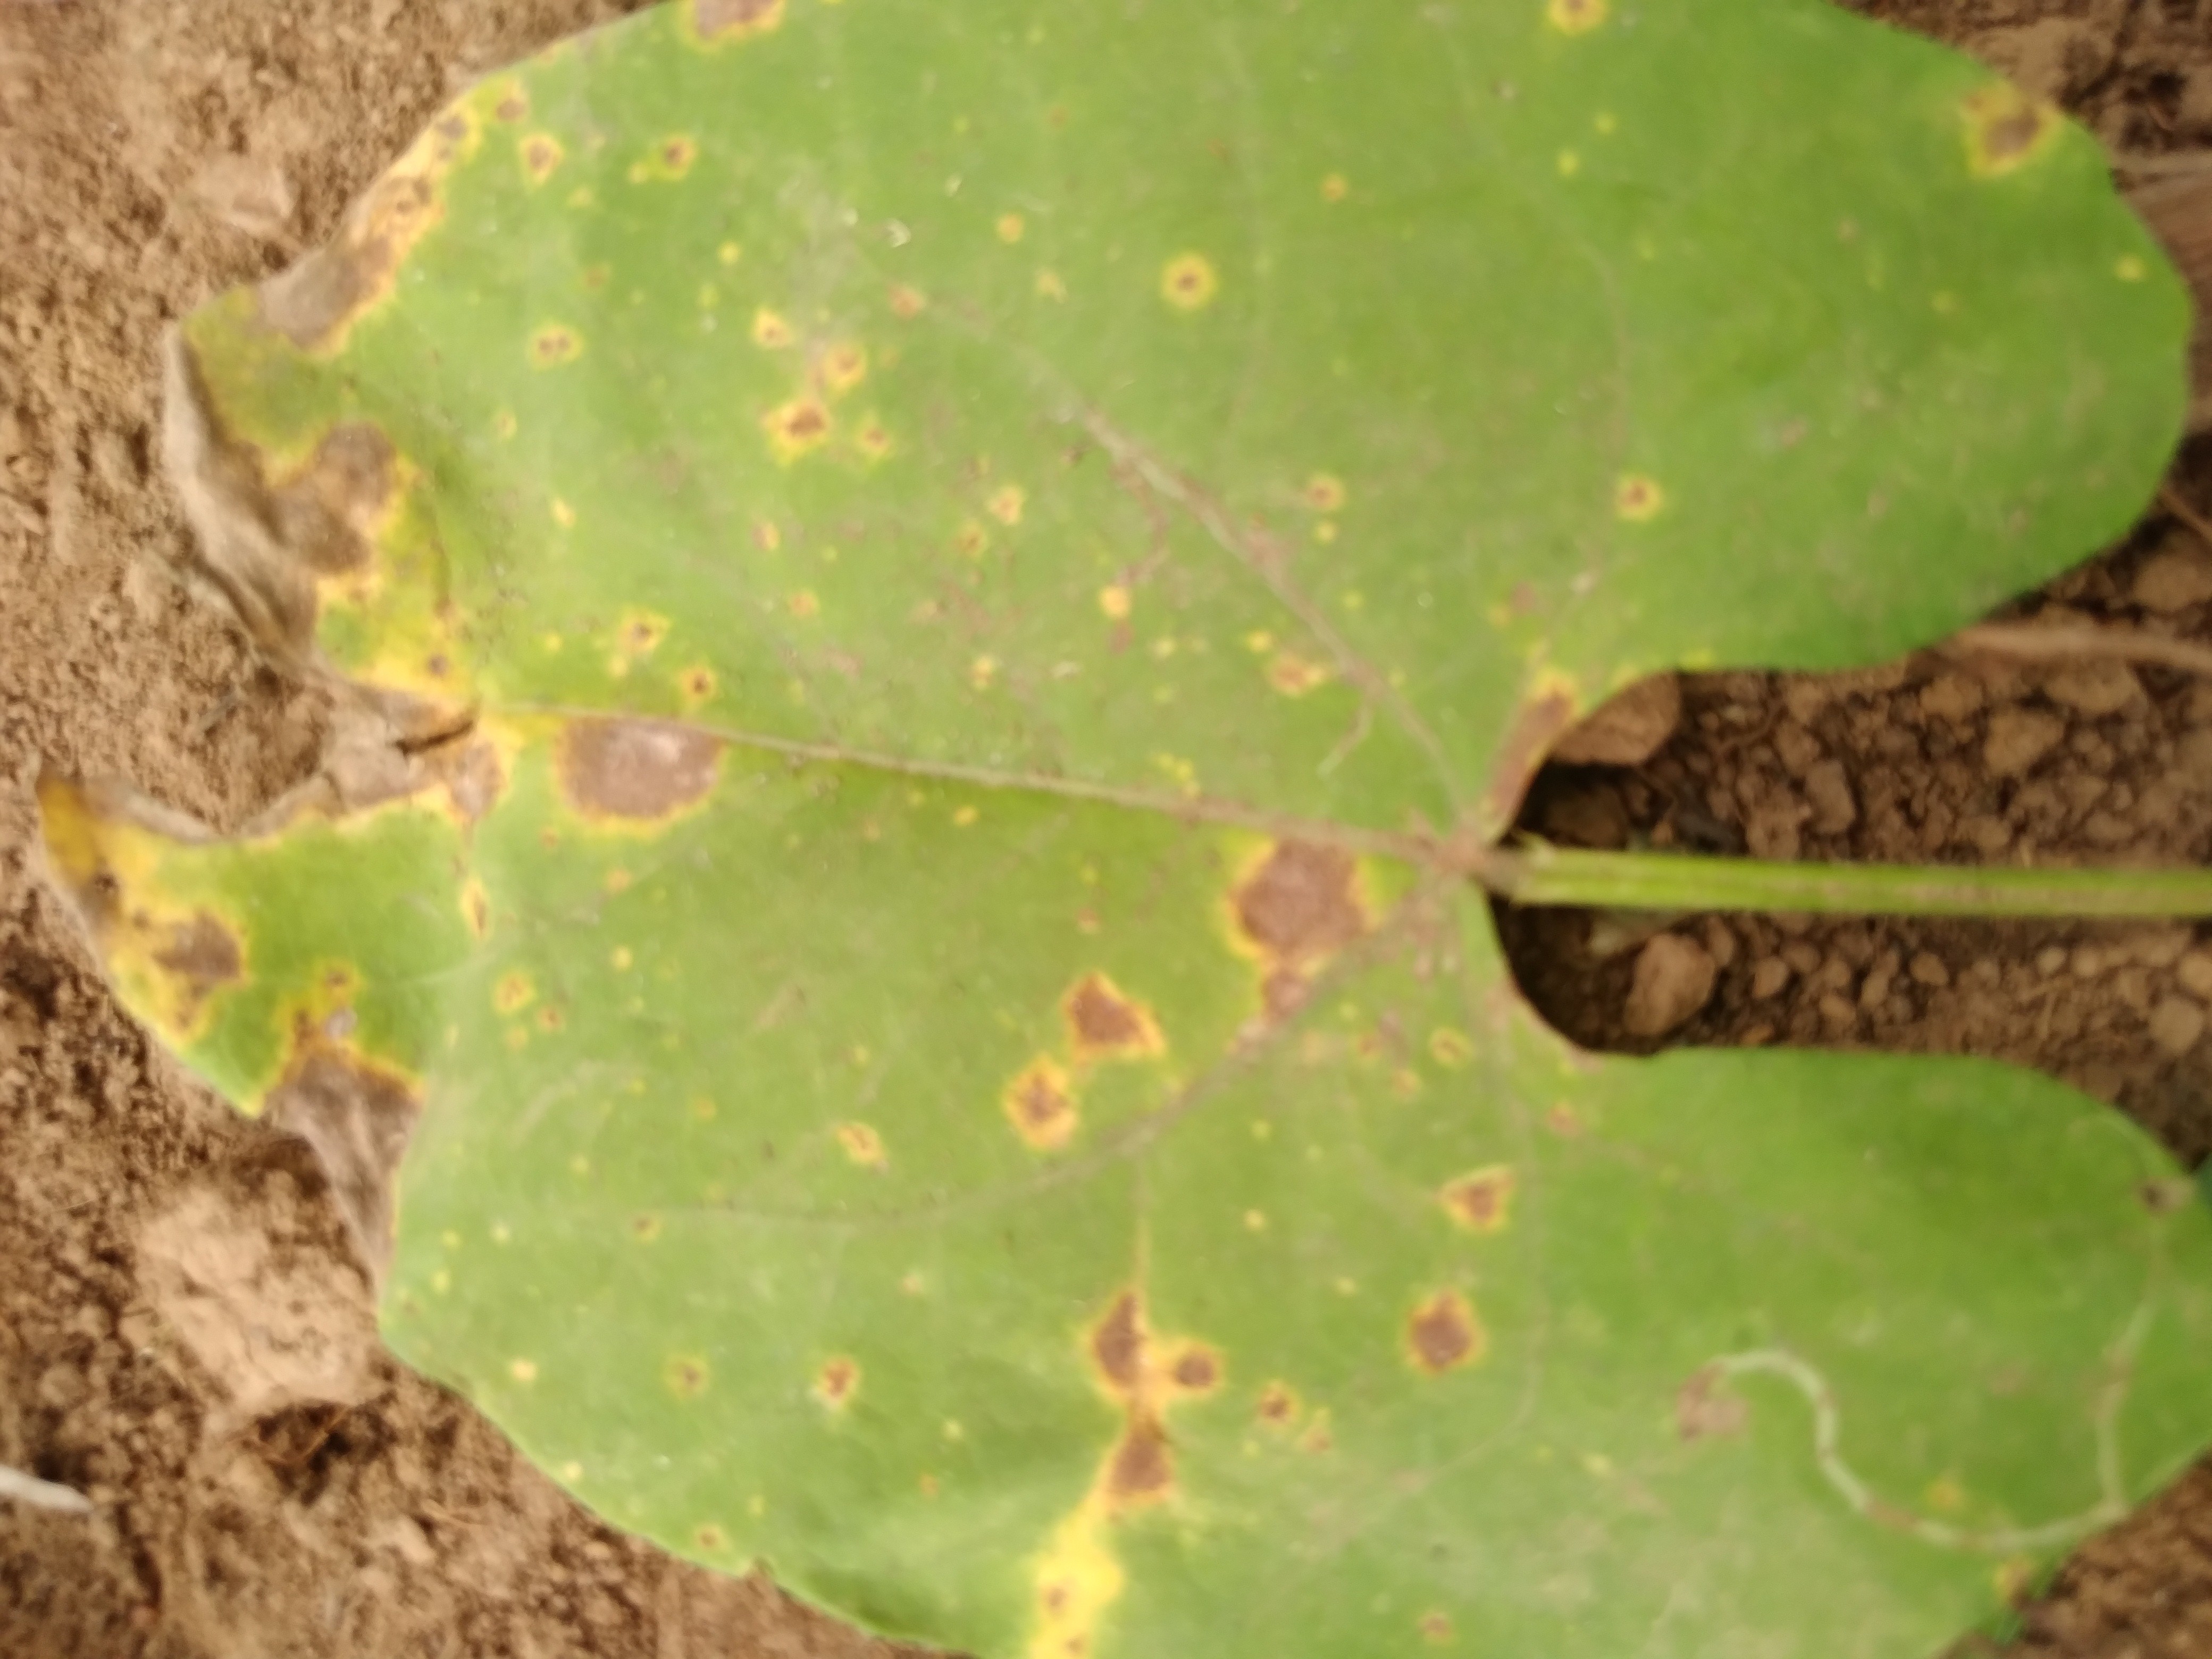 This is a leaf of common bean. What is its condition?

rust
